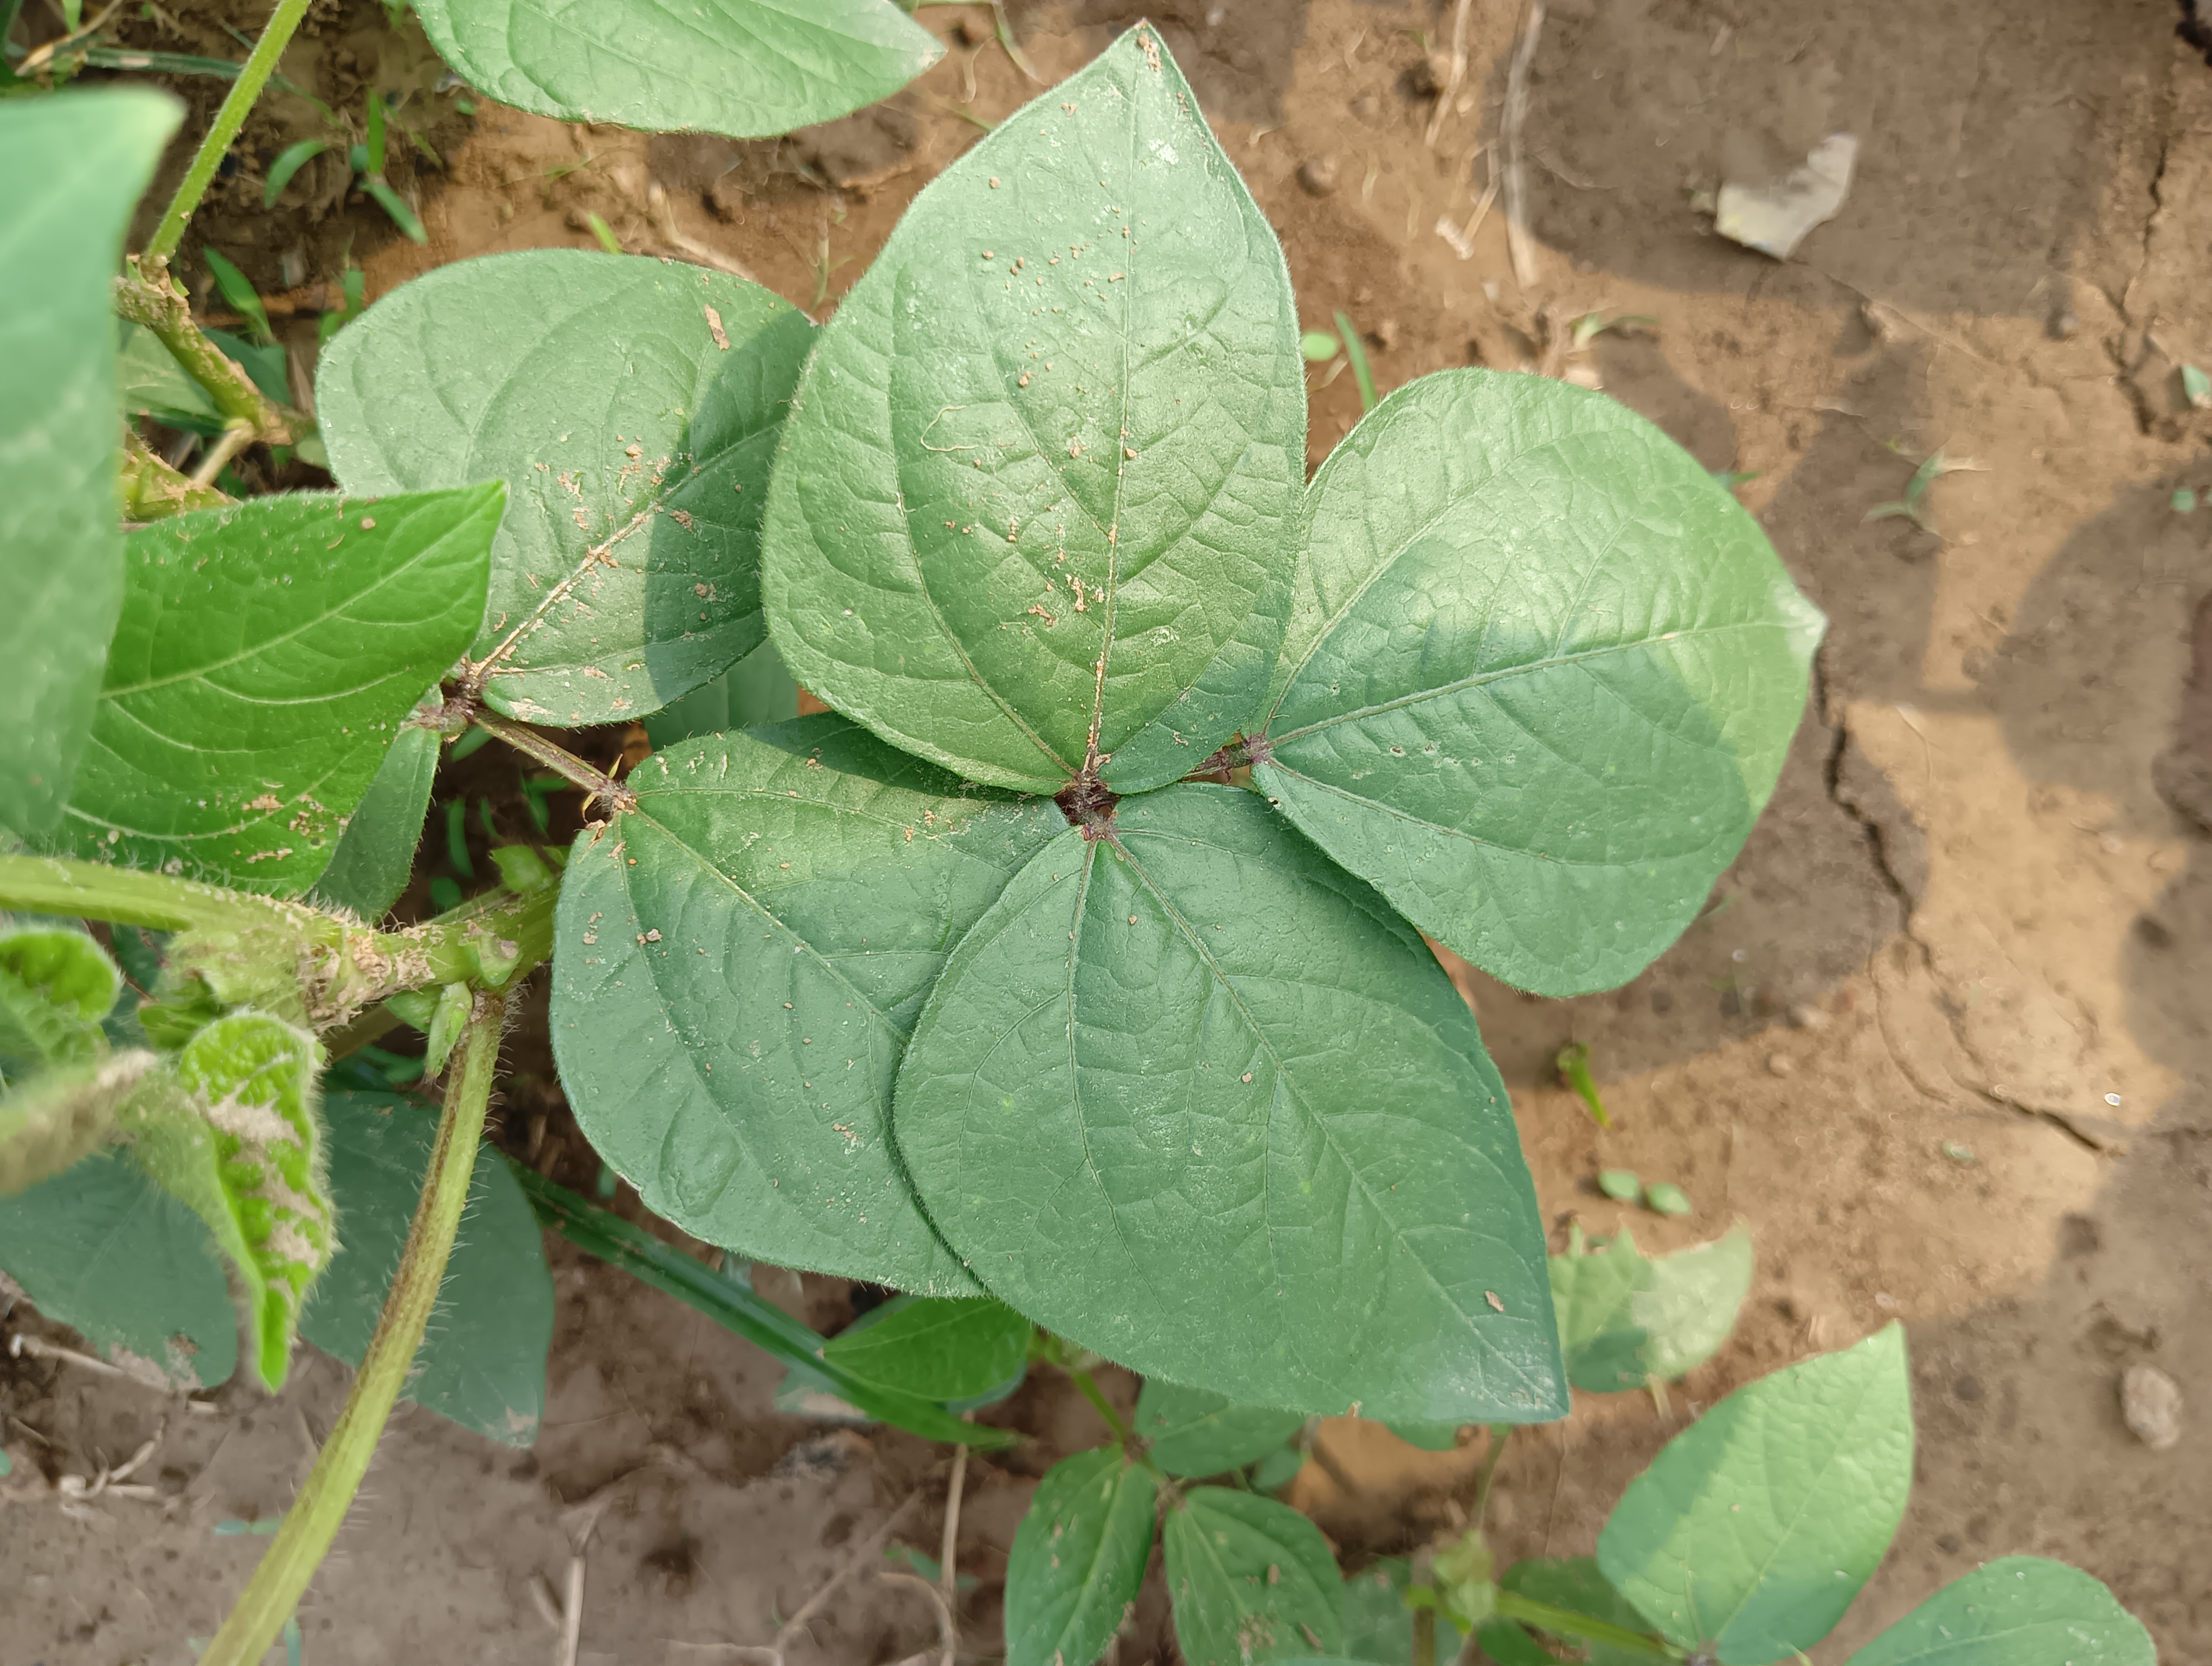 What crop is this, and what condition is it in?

mungbean, healthy
